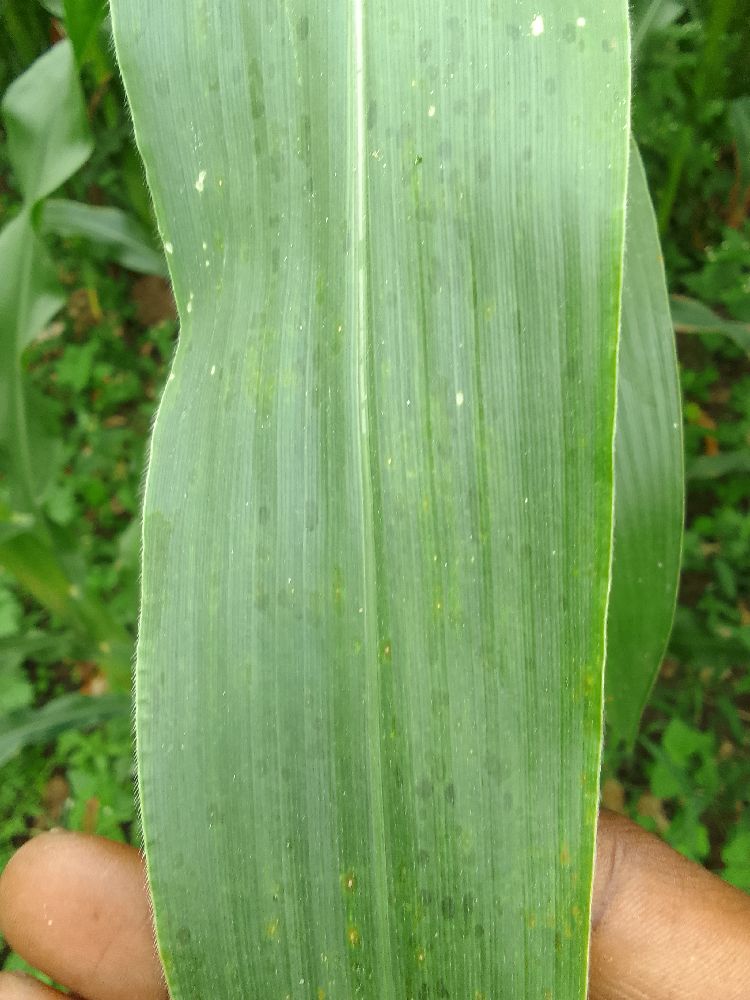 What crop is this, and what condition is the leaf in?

maize, healthy
